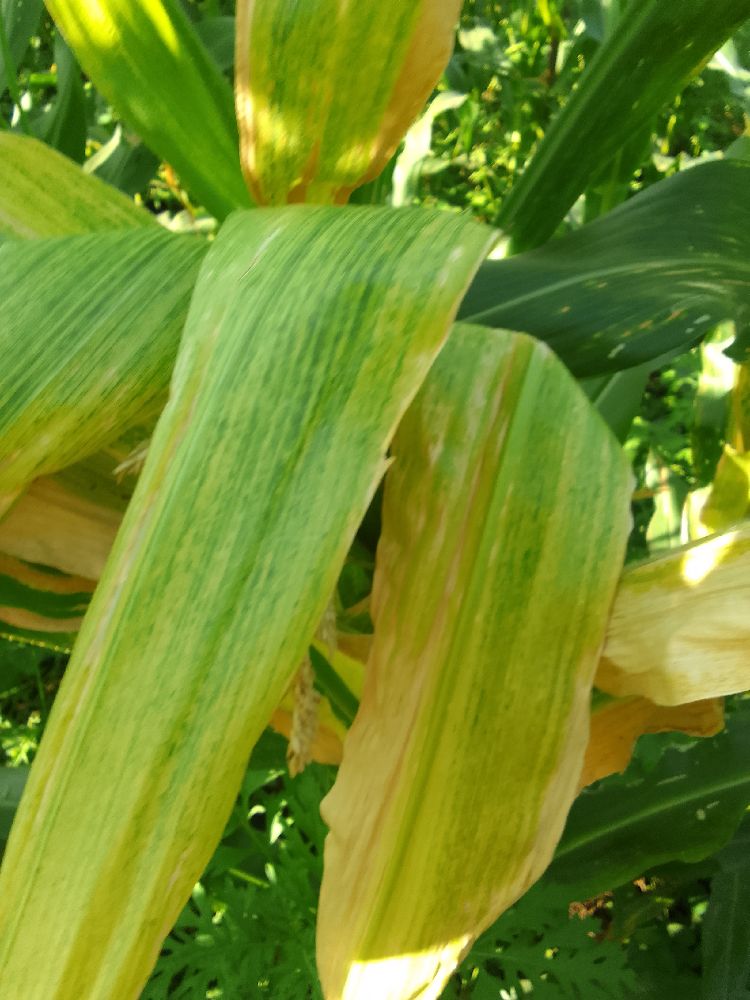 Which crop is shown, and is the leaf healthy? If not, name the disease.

maize, maize lethal necrosis
